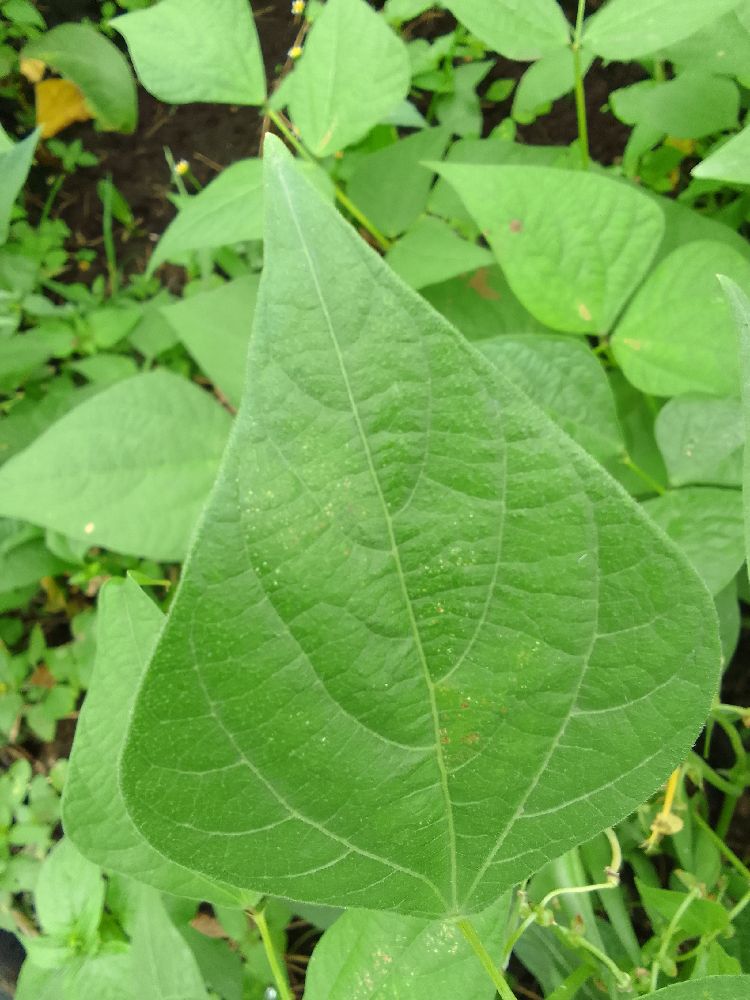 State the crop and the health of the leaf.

common bean, healthy
